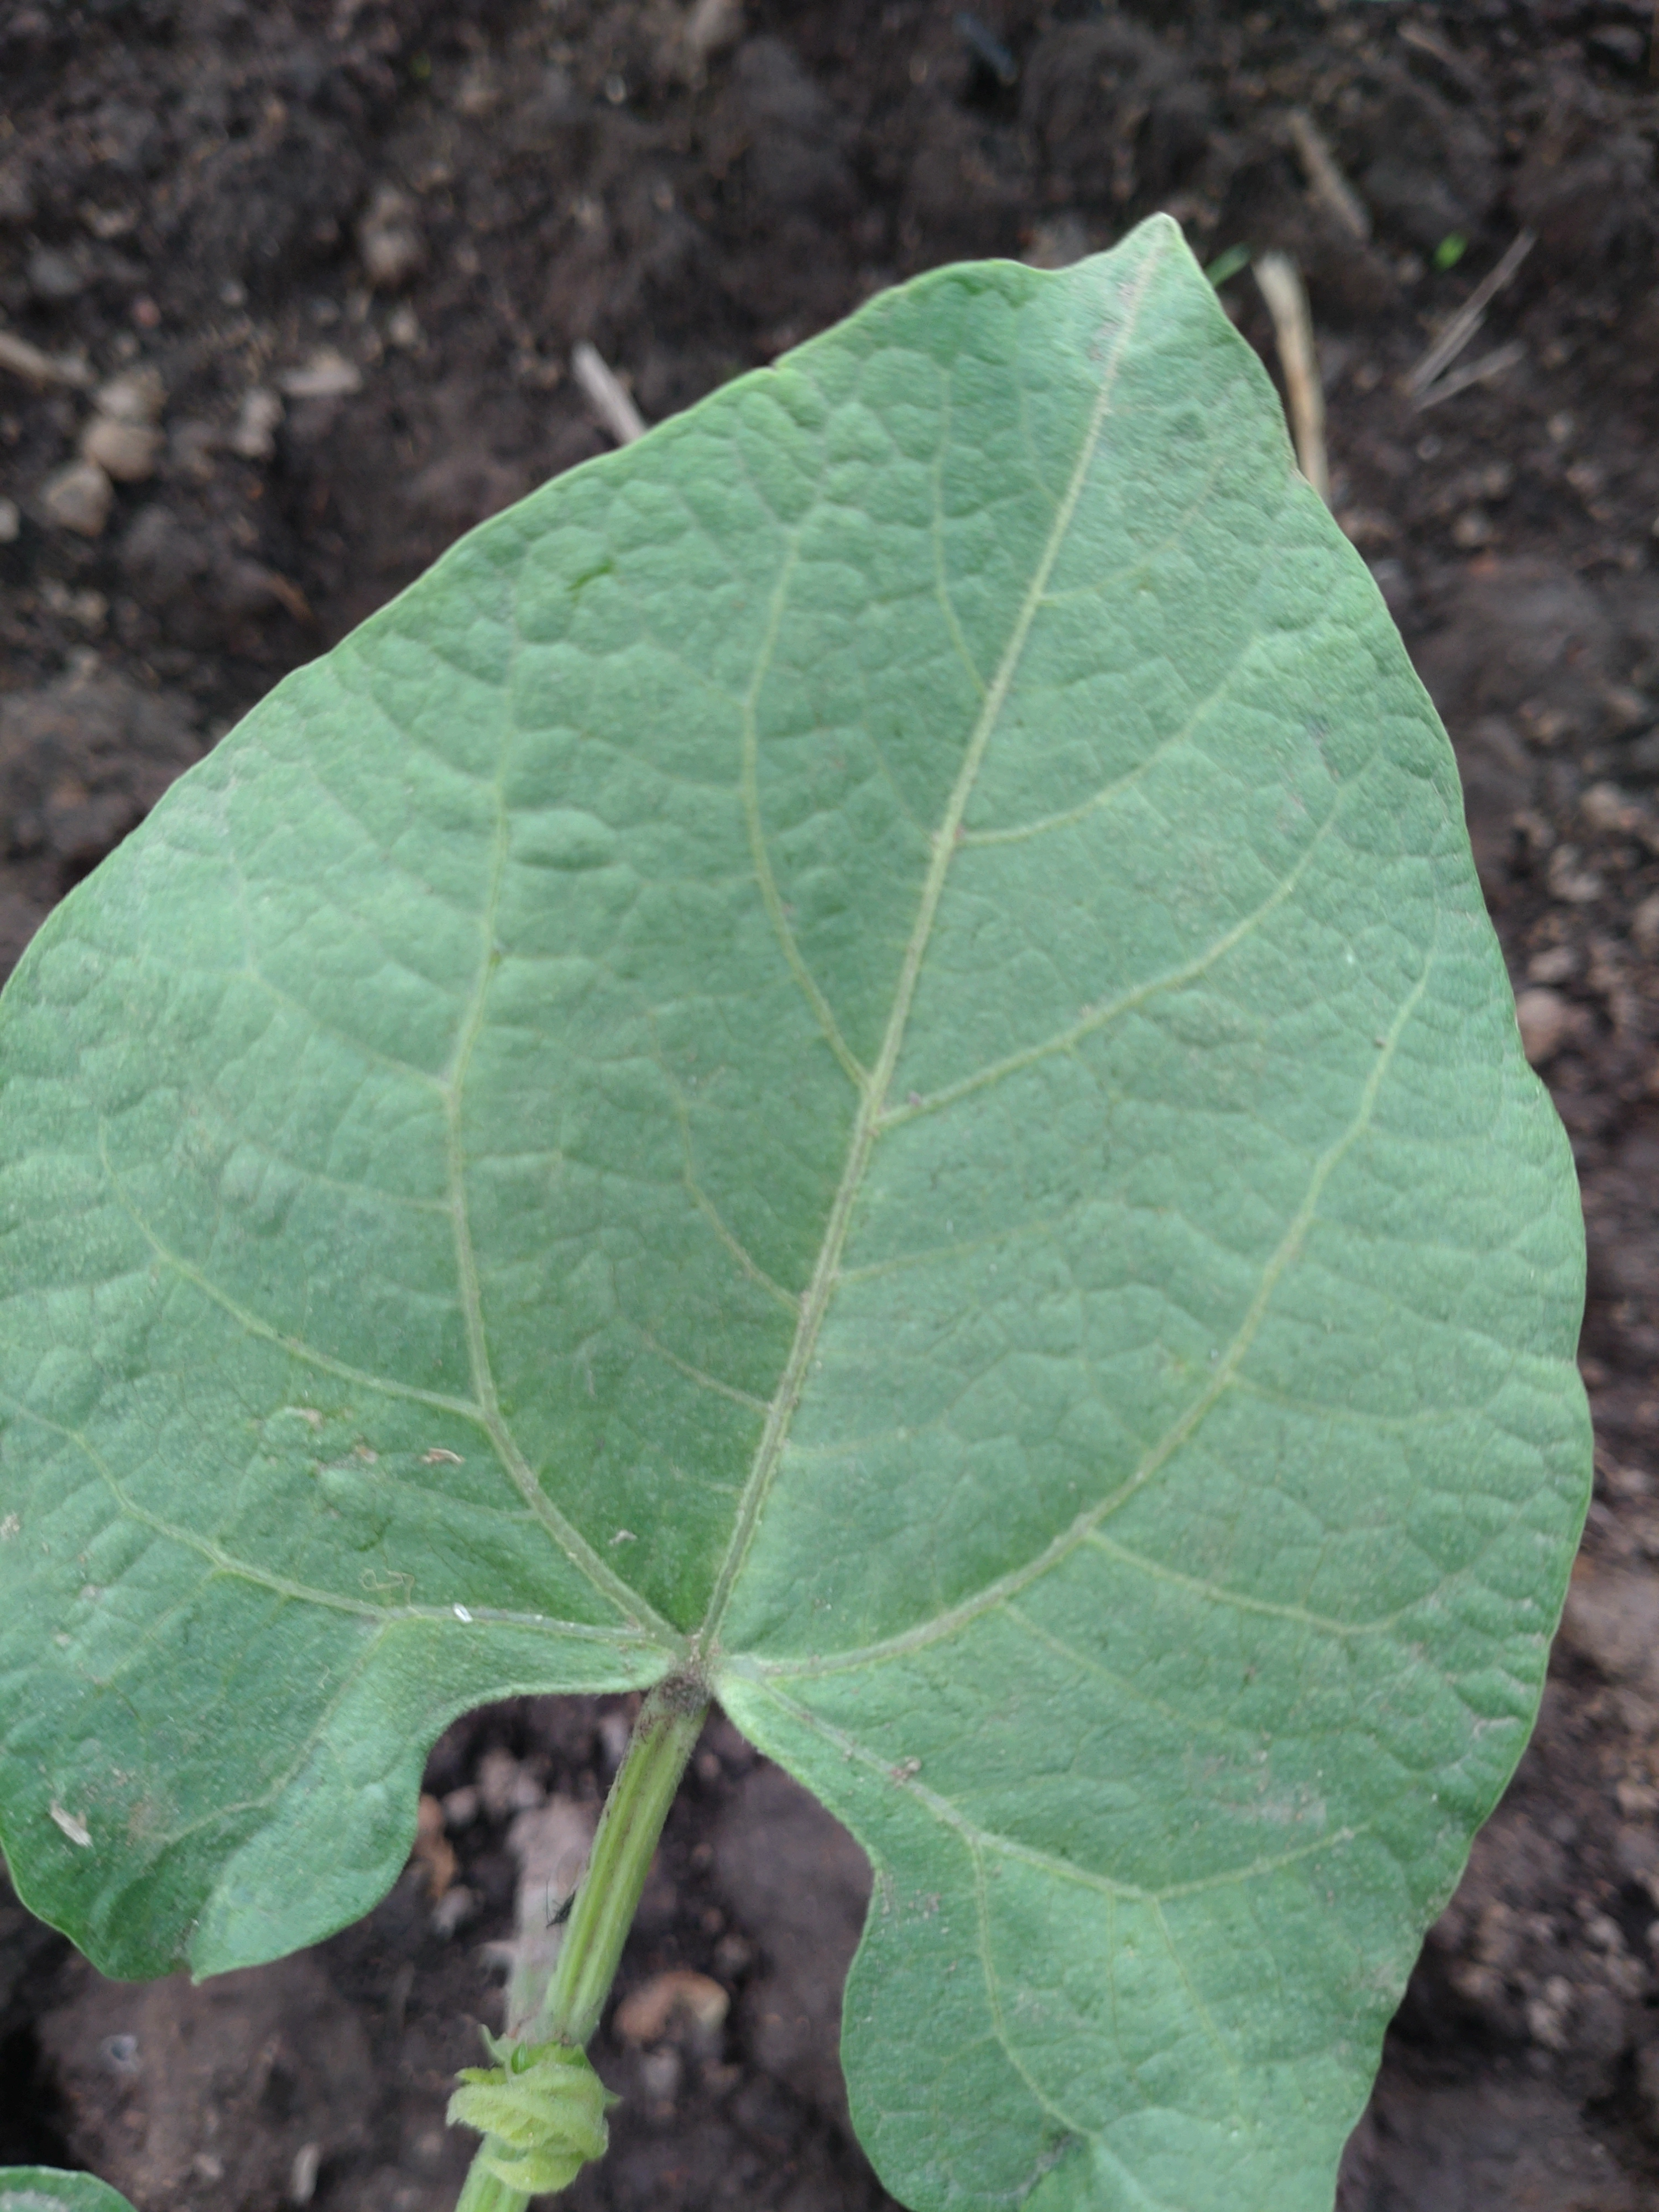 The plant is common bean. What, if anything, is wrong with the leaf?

healthy
